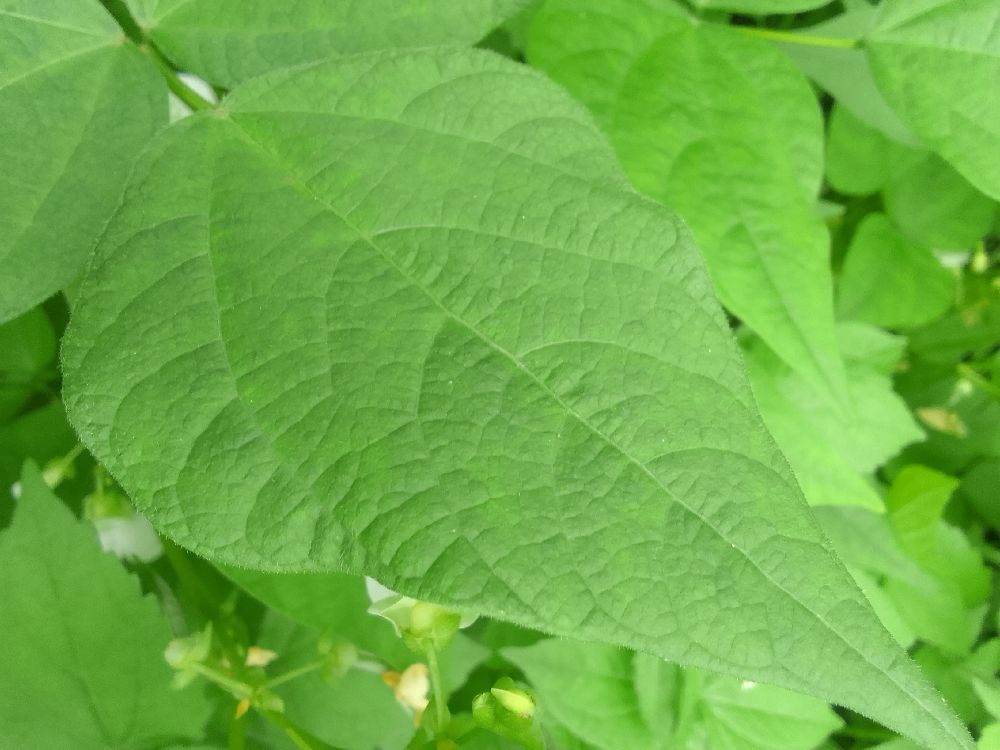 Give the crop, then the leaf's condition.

common bean, healthy
